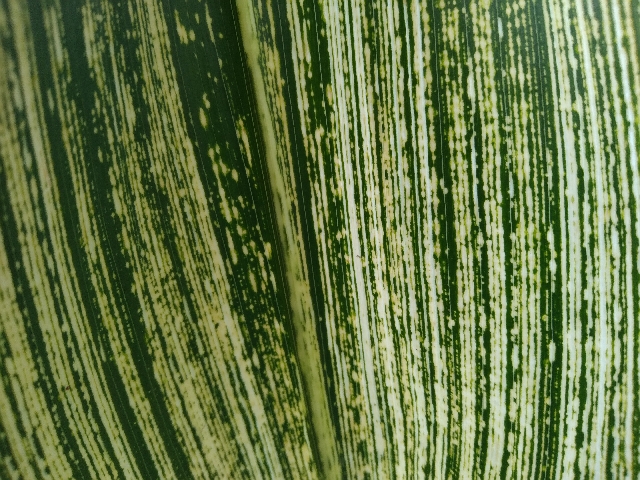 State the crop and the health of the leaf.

maize, maize streak virus
